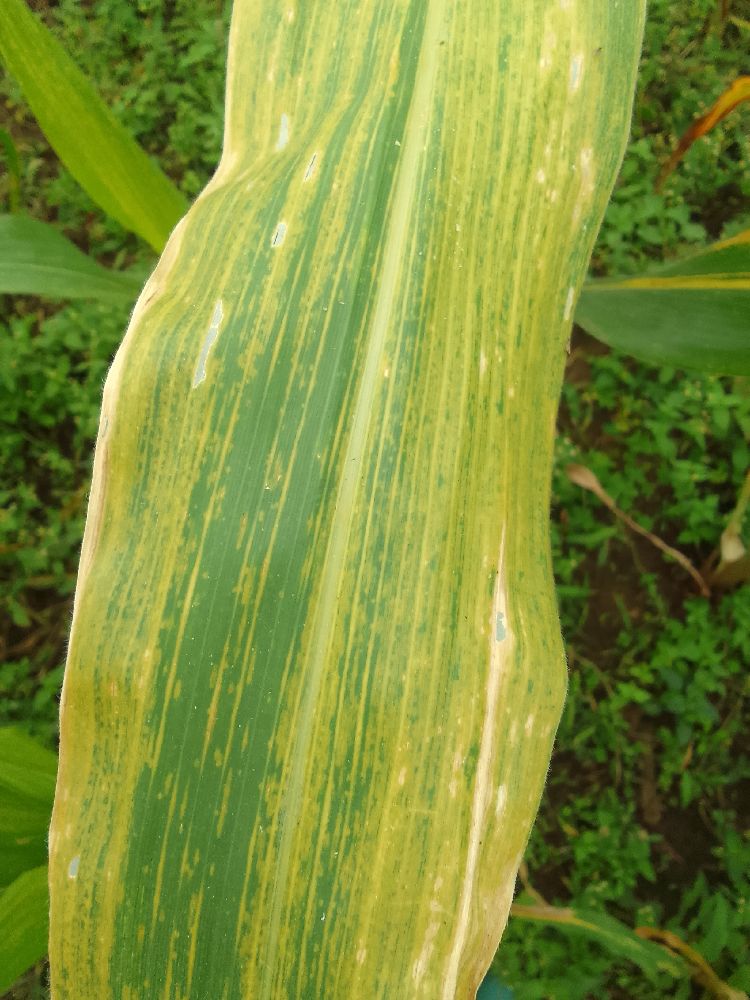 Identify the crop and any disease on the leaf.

maize, maize lethal necrosis
